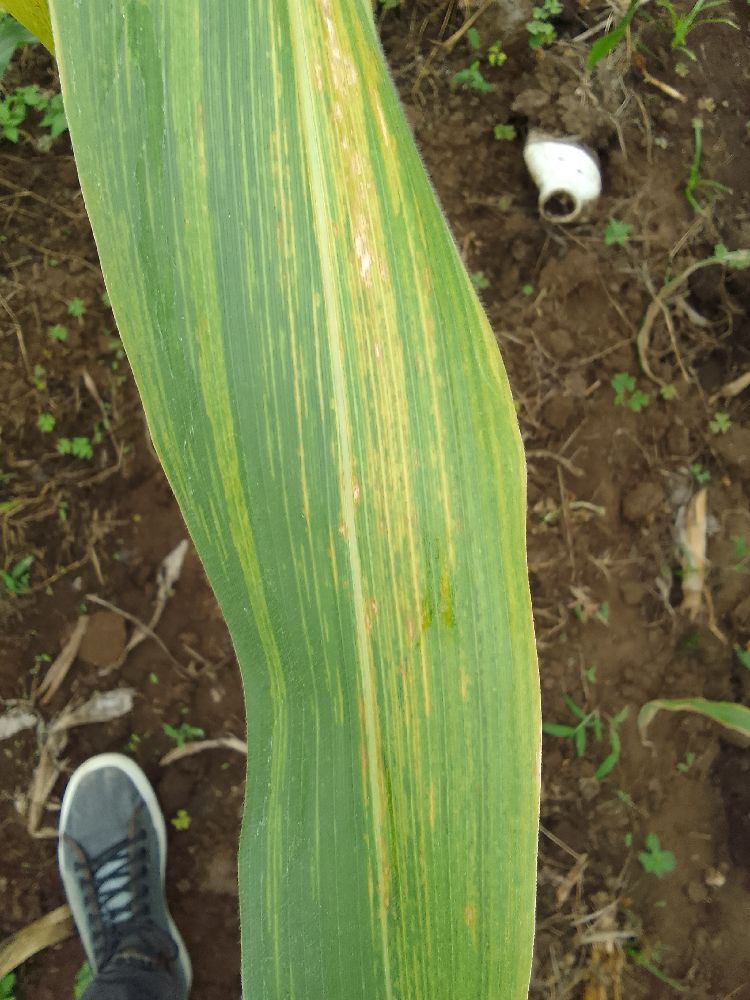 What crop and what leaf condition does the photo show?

maize, maize lethal necrosis
